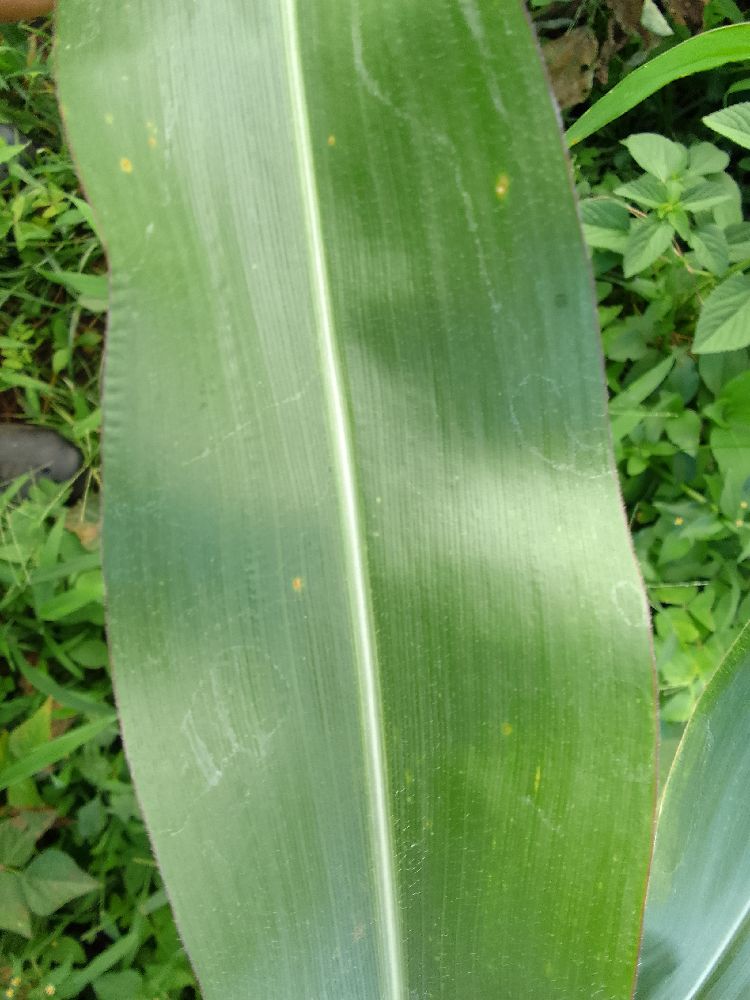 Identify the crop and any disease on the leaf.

maize, healthy
